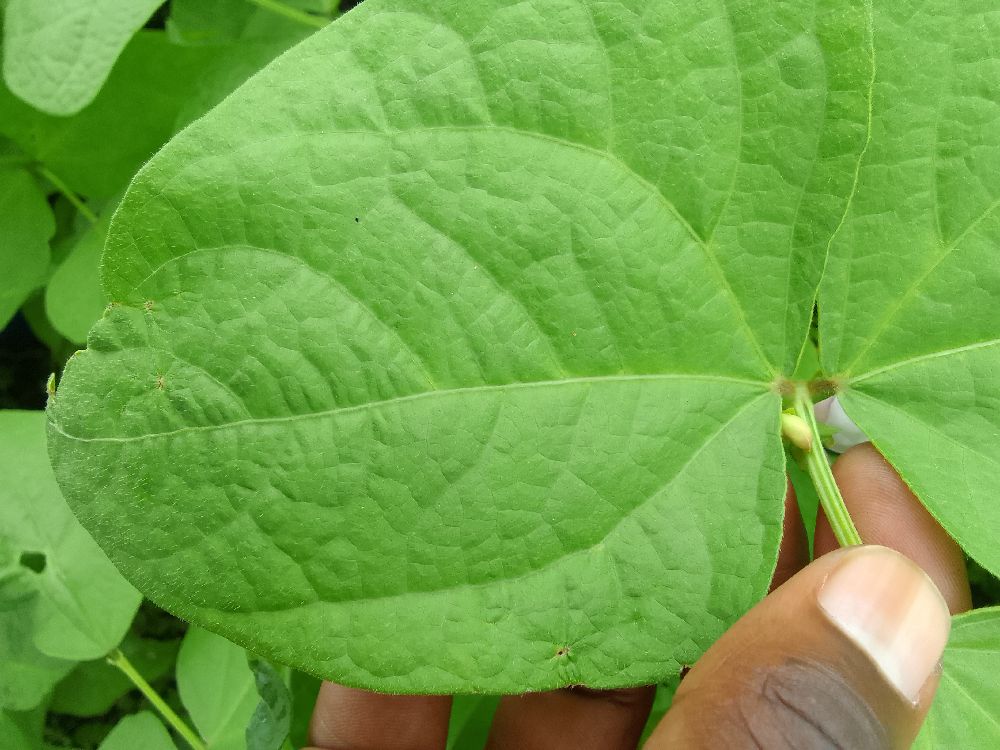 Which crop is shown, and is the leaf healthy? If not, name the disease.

common bean, healthy
